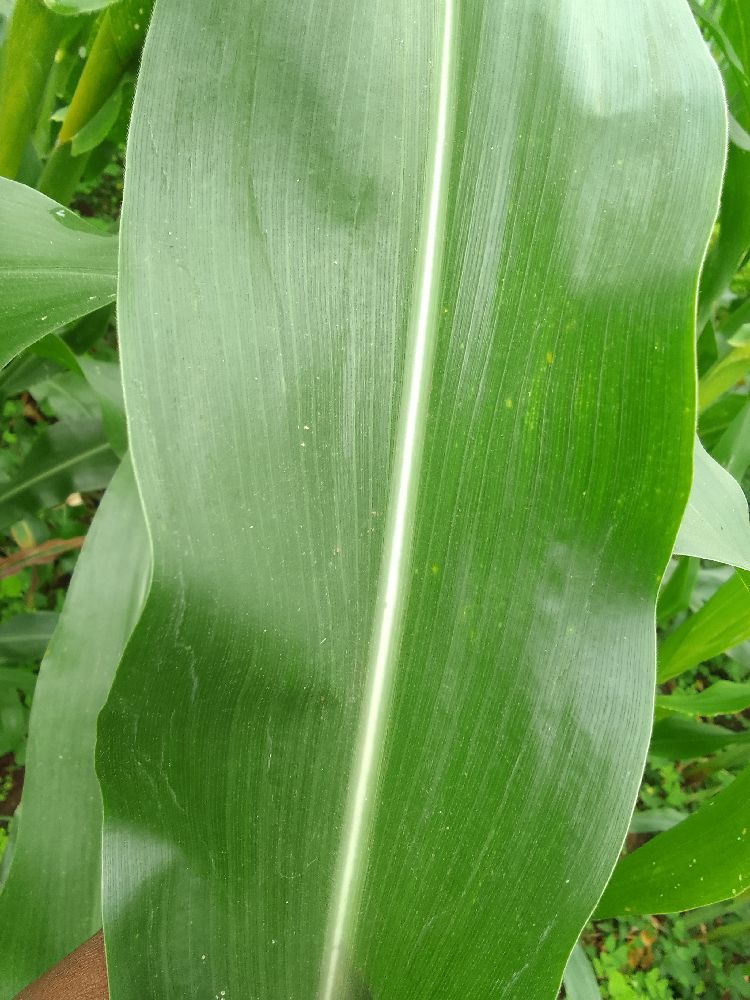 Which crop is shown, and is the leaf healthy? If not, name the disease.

maize, healthy
